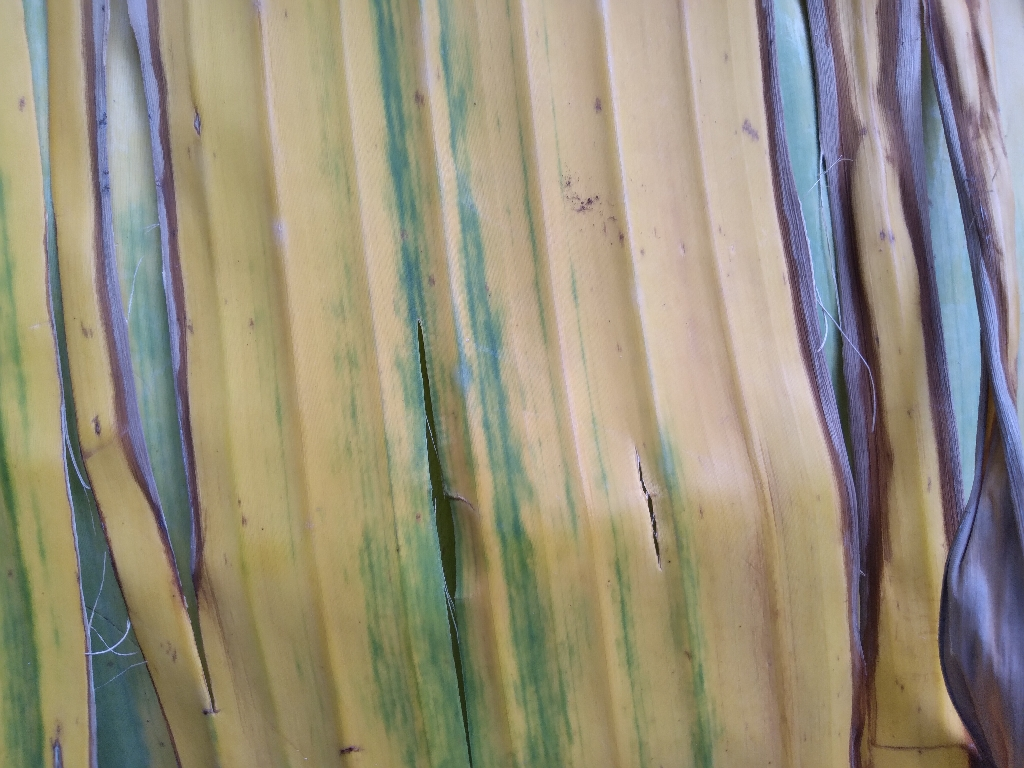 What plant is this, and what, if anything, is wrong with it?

banana, fusarium wilt race 1
